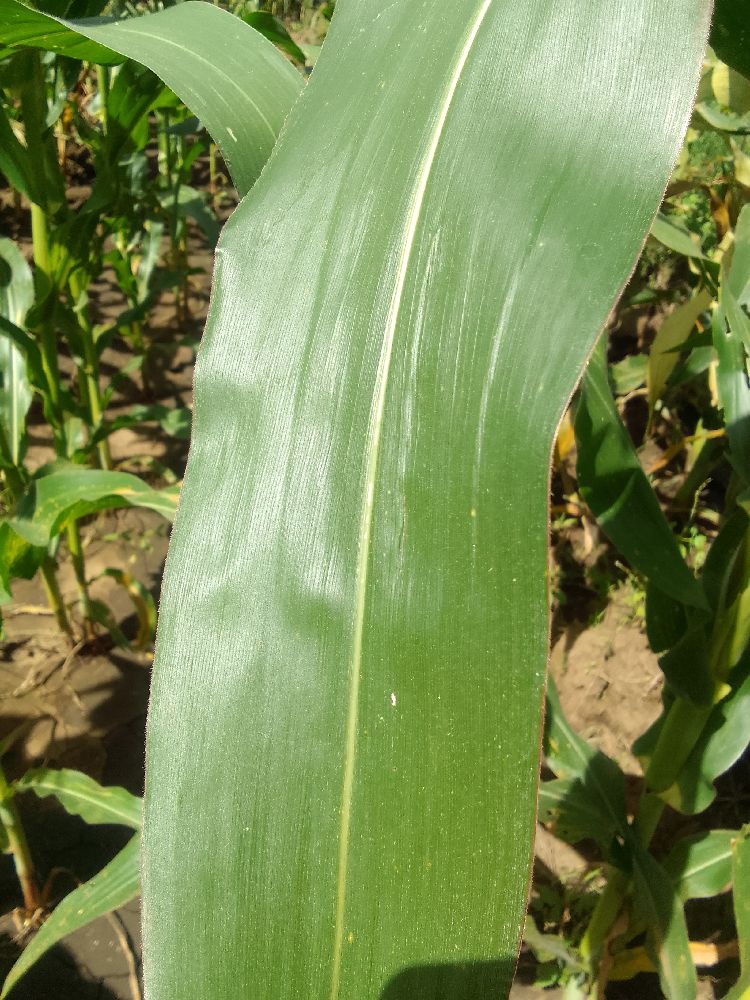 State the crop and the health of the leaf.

maize, healthy
